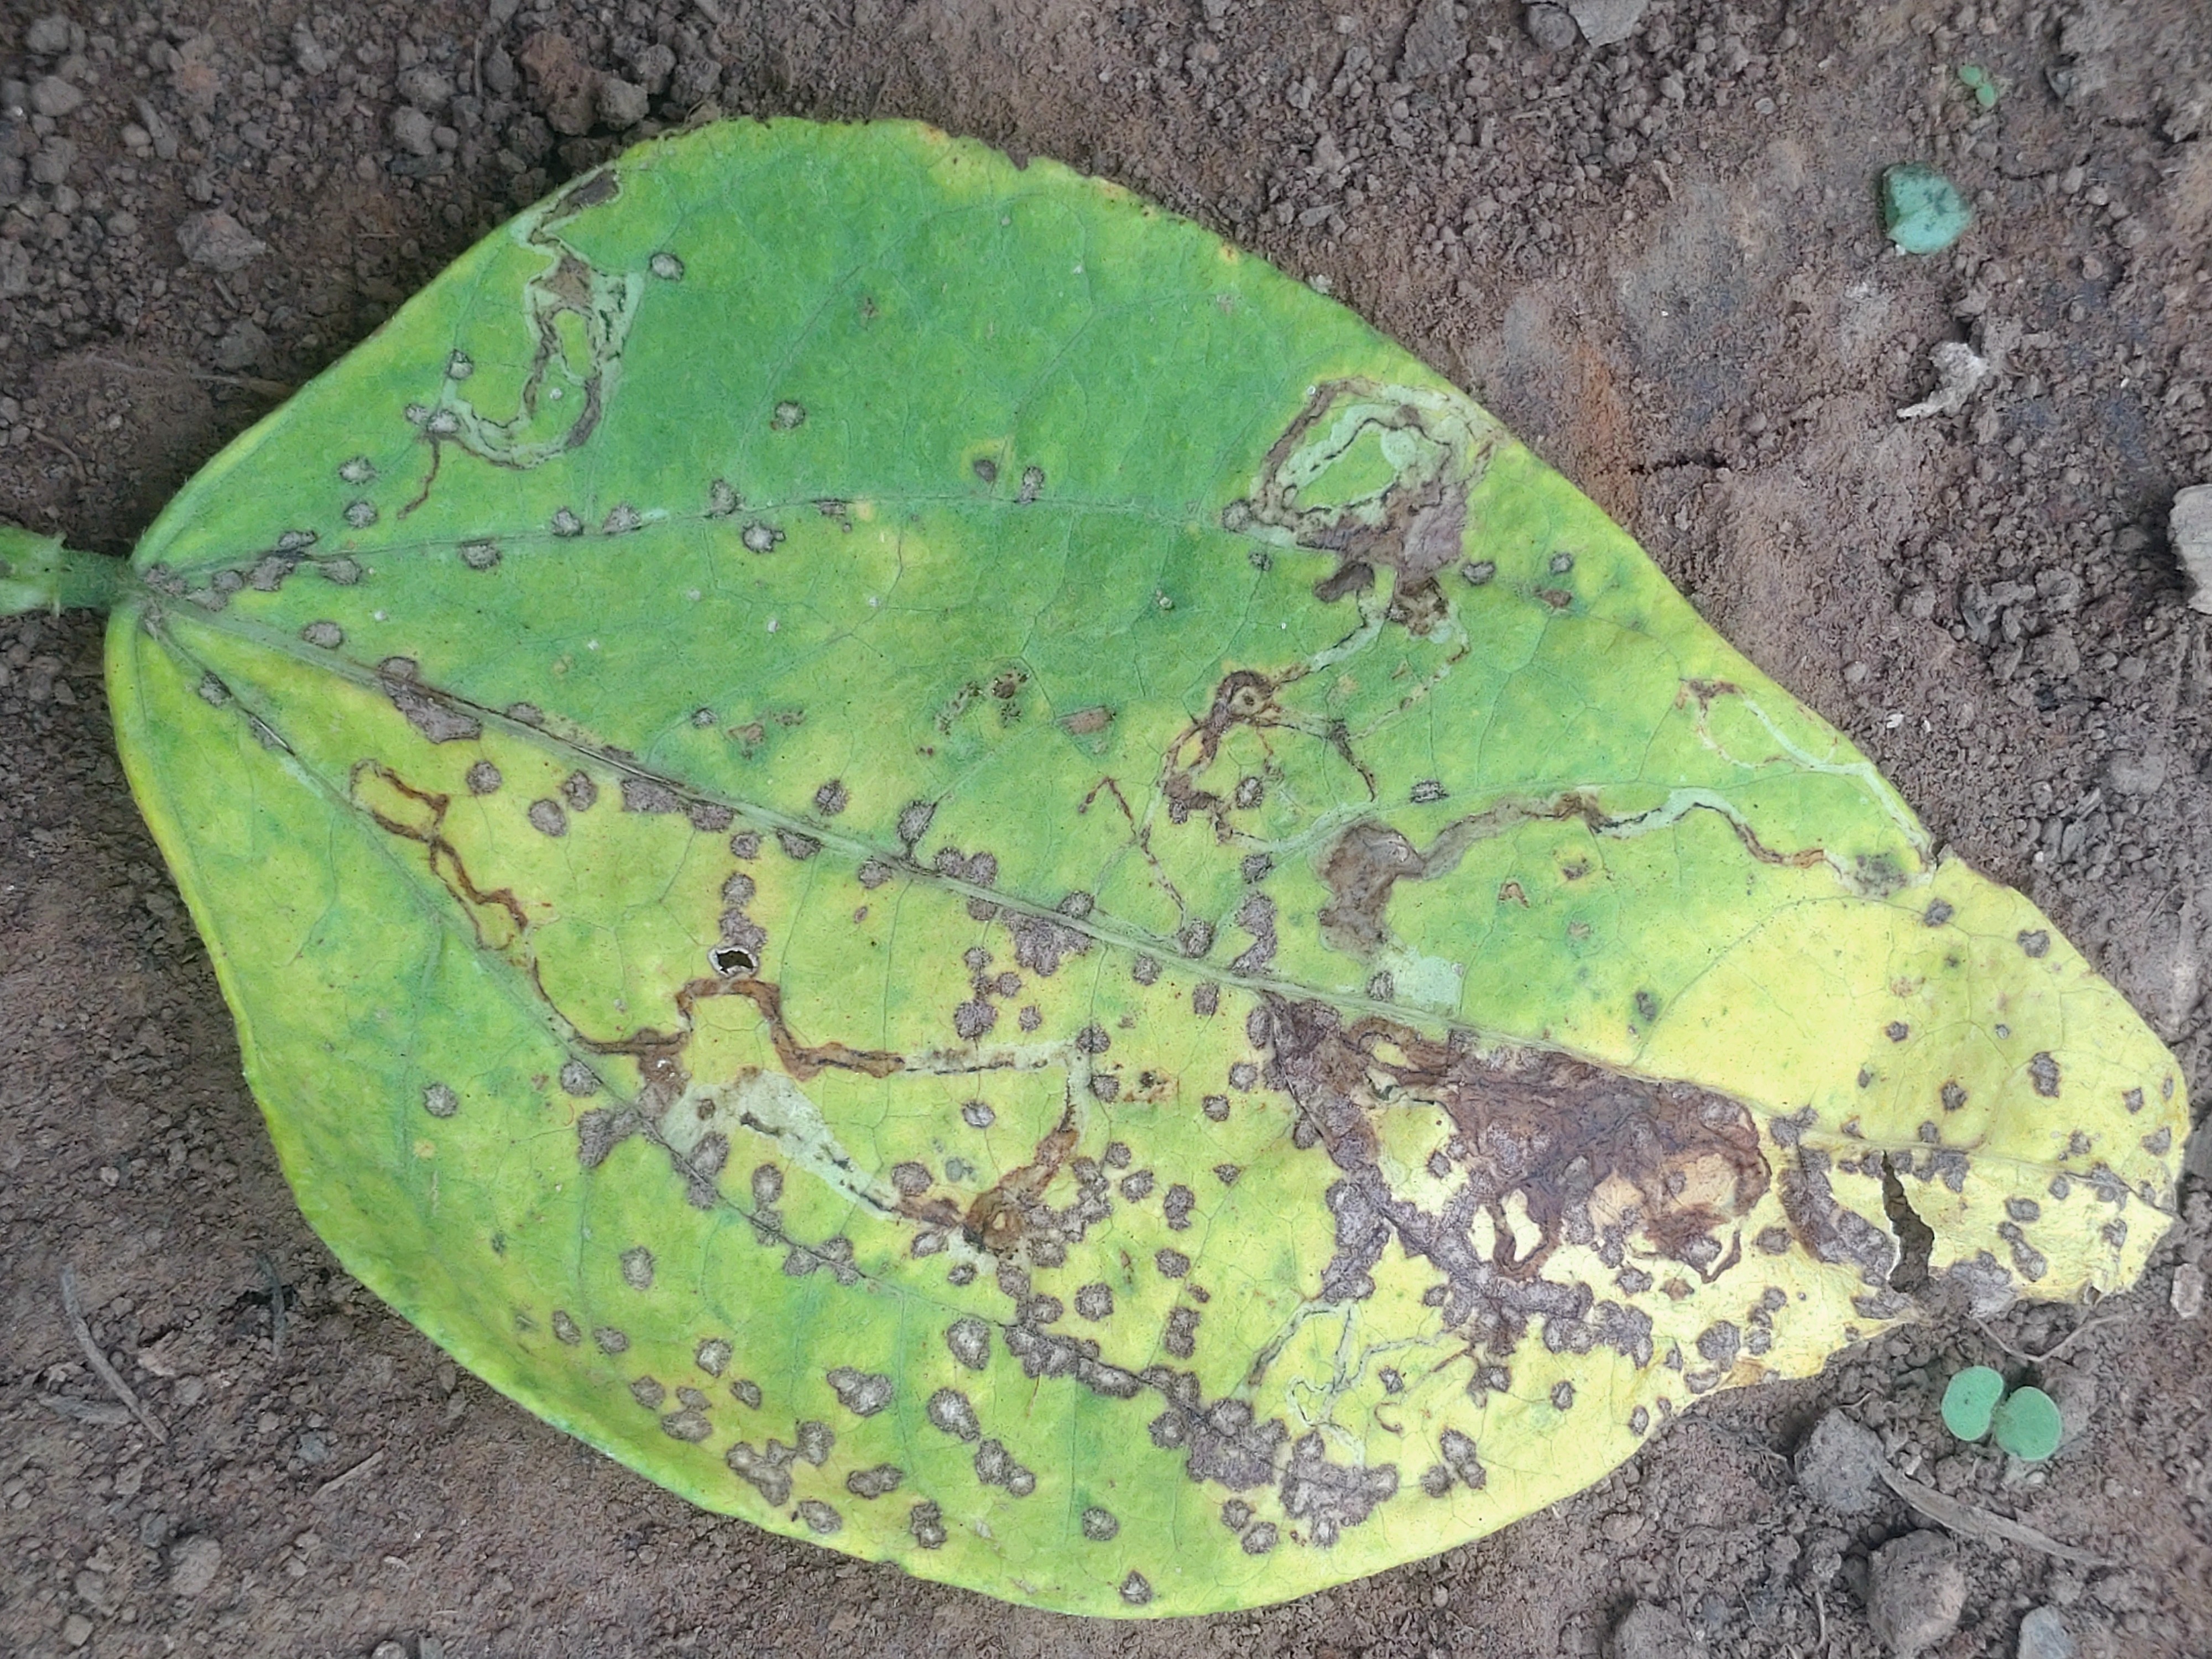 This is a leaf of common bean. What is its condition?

anthracnose
